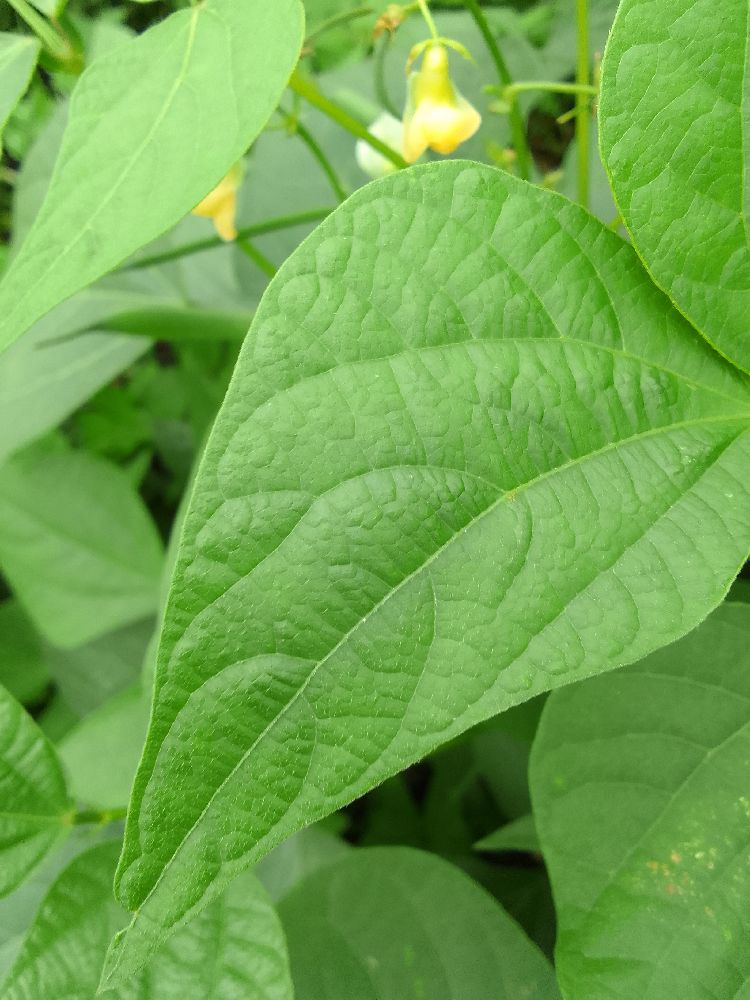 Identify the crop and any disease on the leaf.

common bean, healthy
